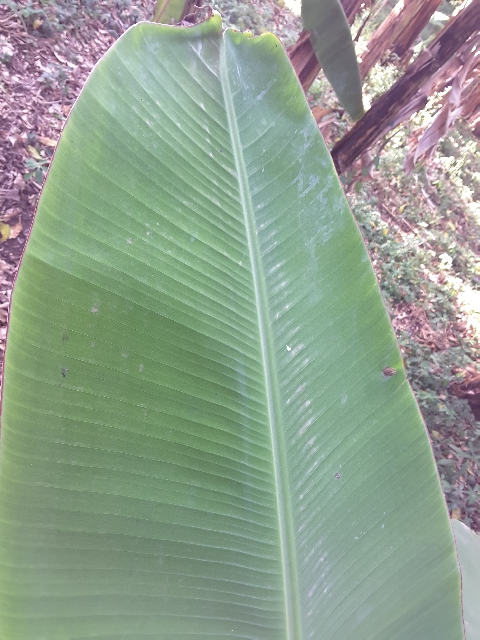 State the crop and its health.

banana, healthy
